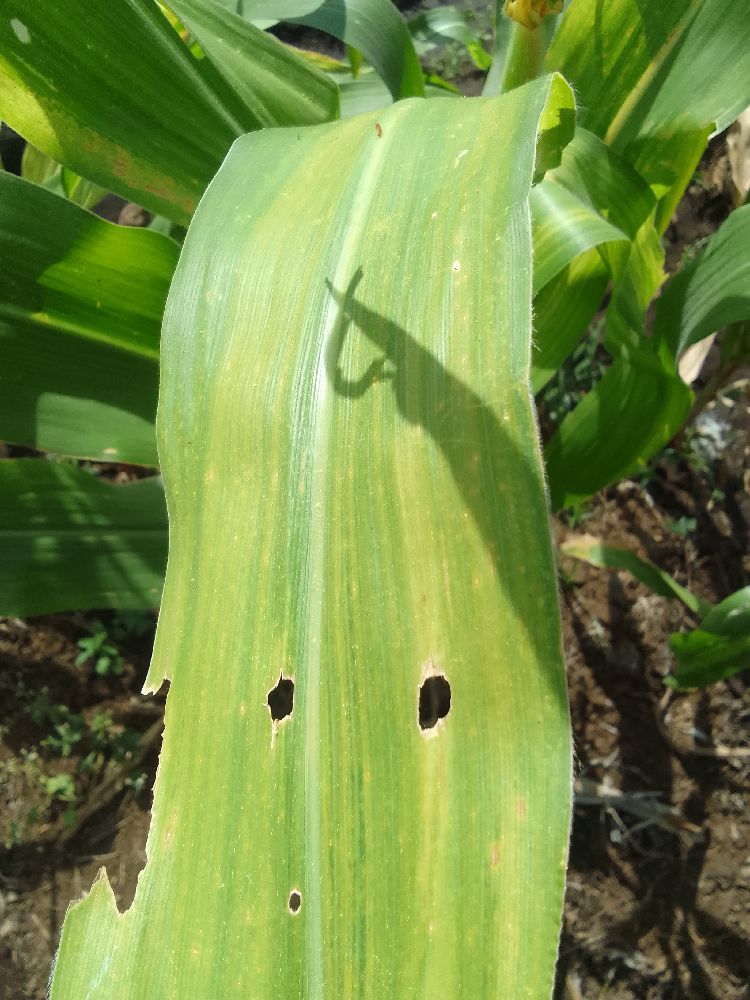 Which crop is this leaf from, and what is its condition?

maize, maize lethal necrosis
